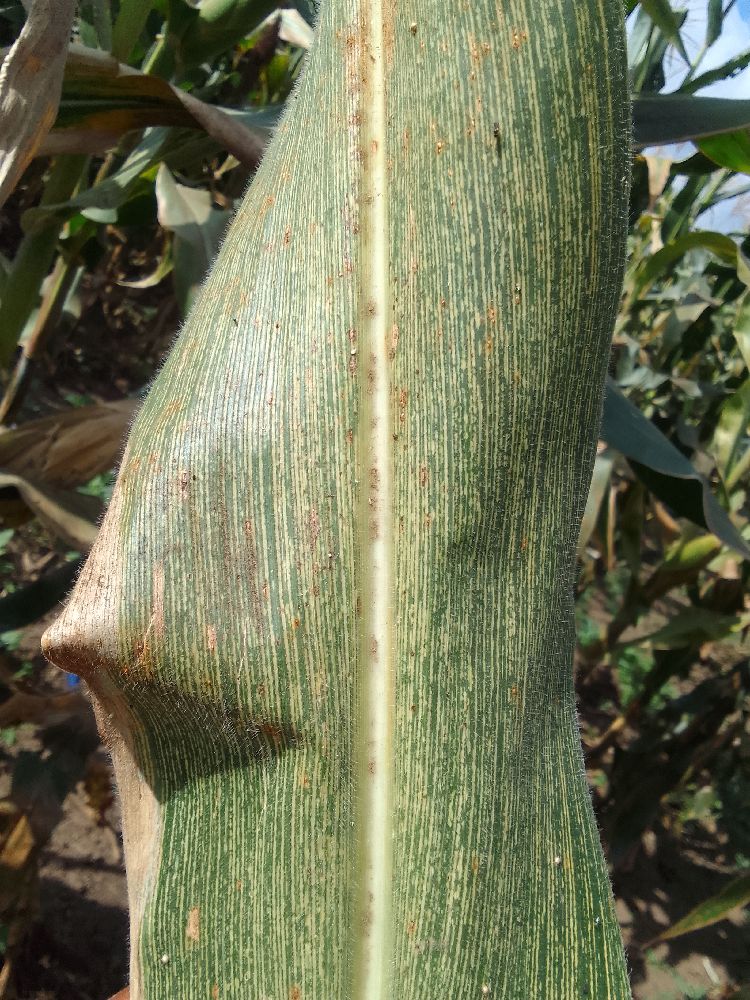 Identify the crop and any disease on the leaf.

maize, maize streak virus
